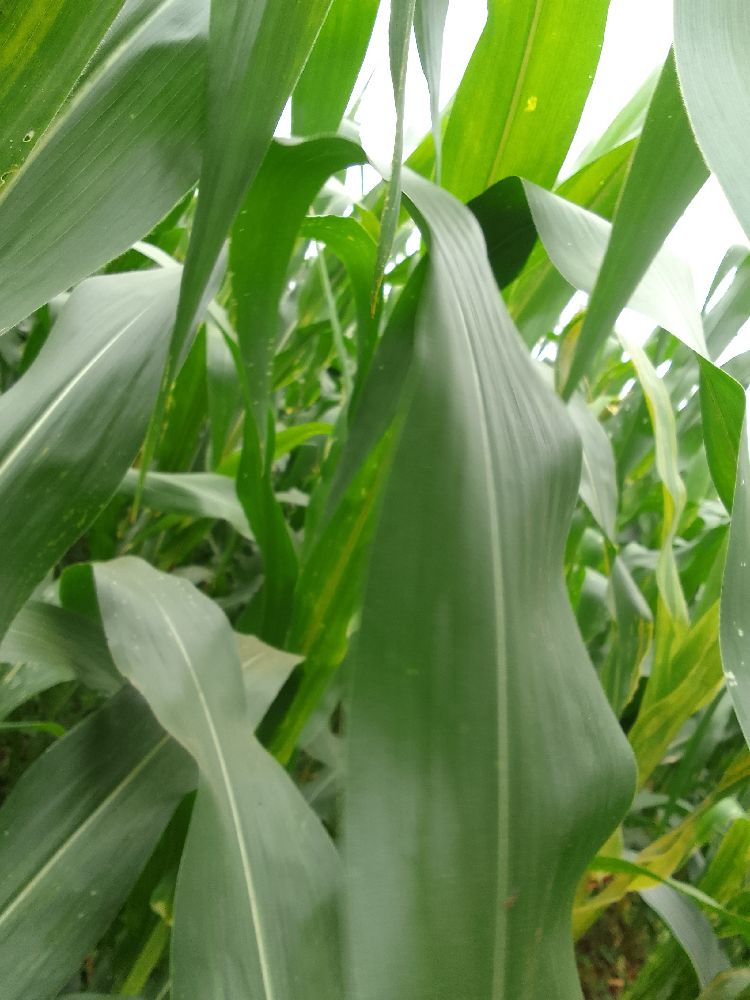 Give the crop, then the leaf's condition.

maize, healthy
